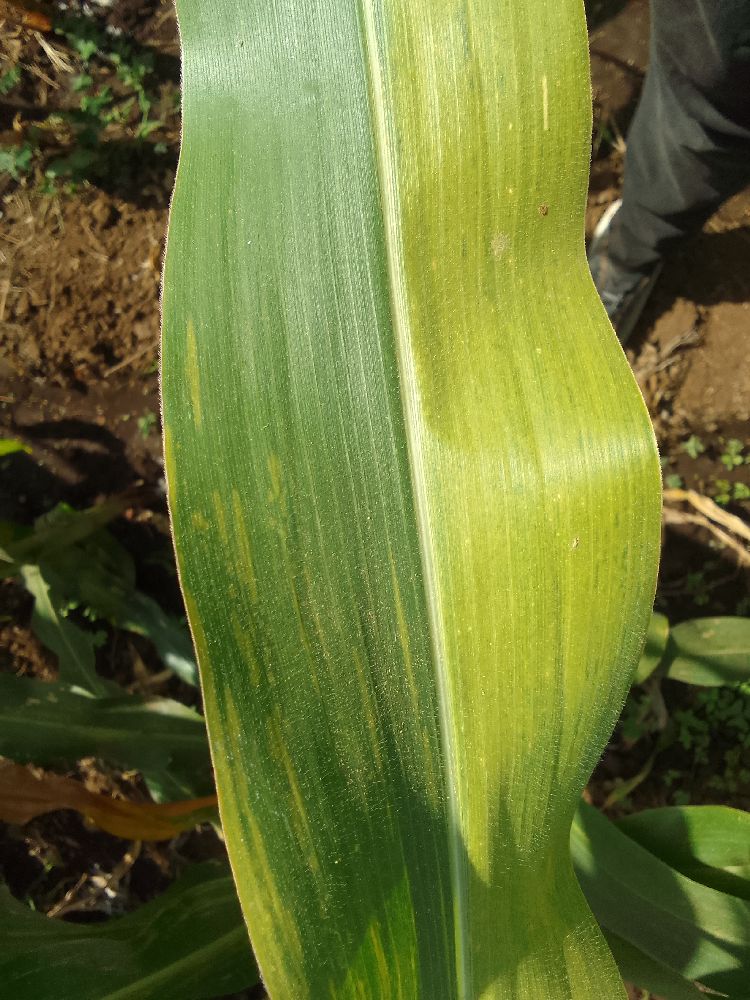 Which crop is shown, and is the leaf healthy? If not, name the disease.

maize, maize lethal necrosis
